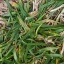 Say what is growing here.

grass
